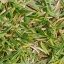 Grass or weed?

grass
